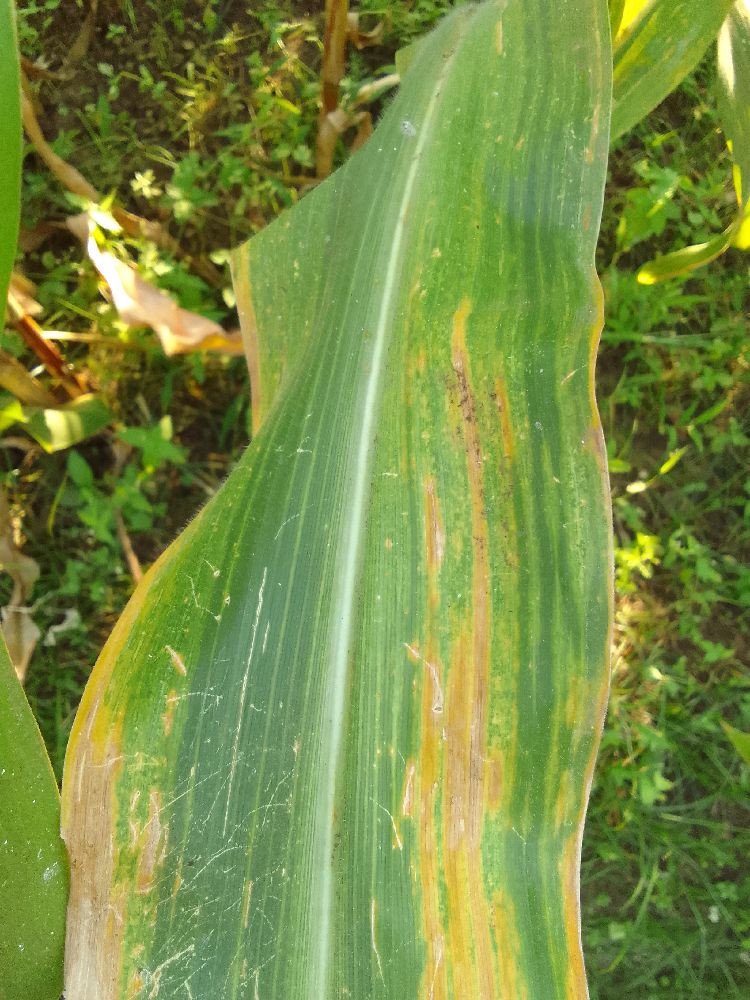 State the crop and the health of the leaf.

maize, maize lethal necrosis
